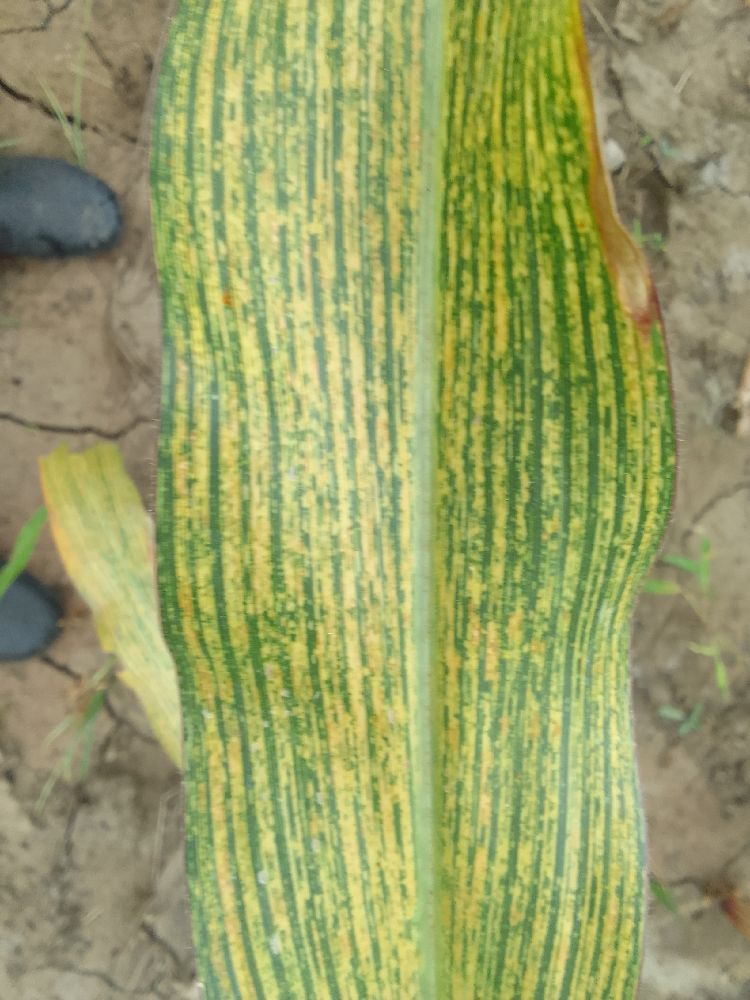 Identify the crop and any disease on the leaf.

maize, maize streak virus
